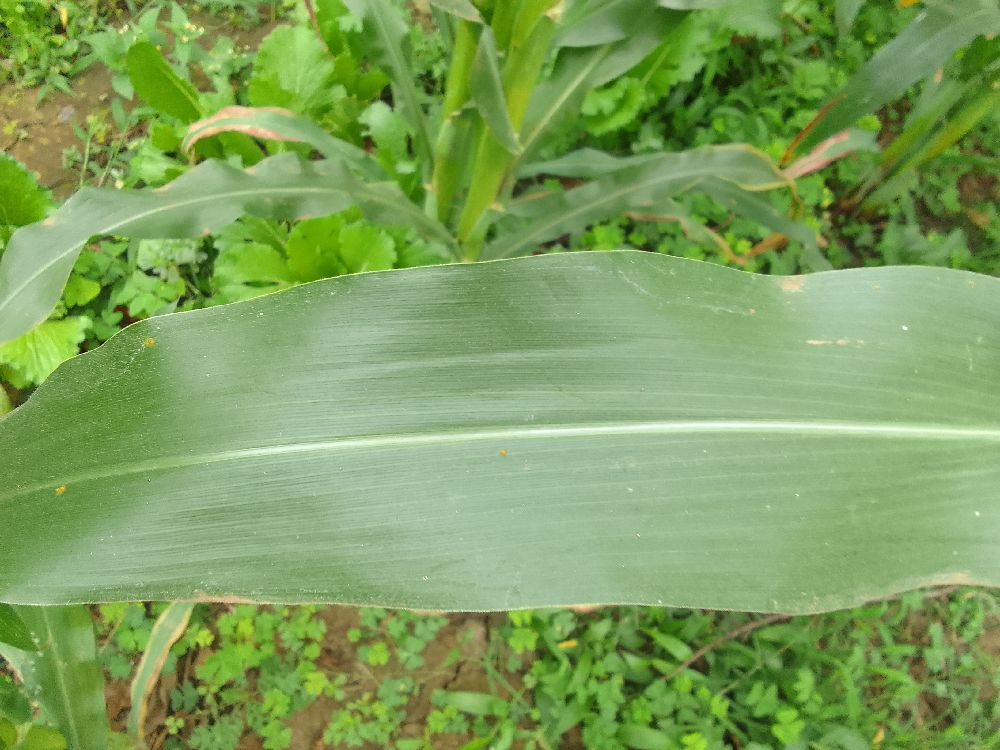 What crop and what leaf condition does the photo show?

maize, healthy
